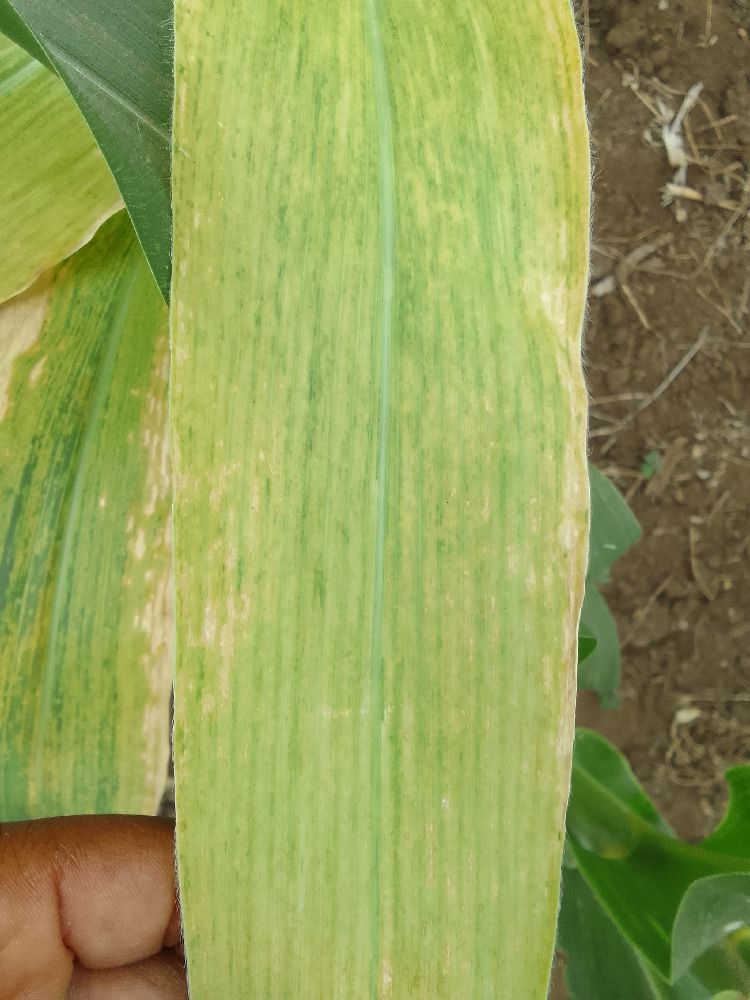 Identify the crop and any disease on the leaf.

maize, maize lethal necrosis
